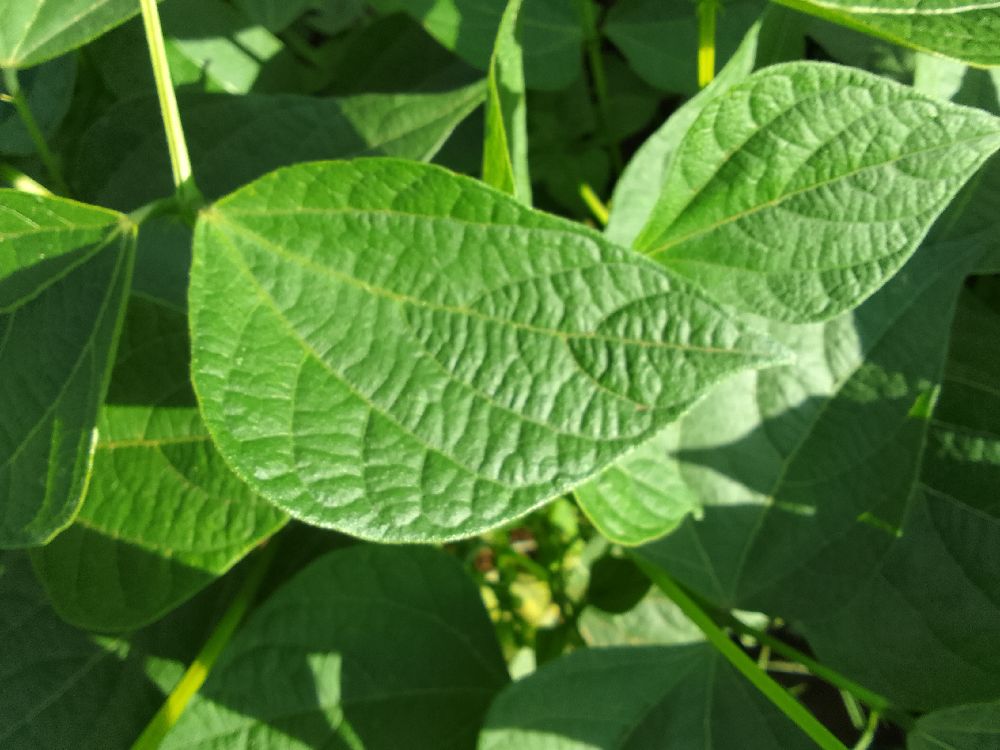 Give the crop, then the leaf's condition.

common bean, healthy
